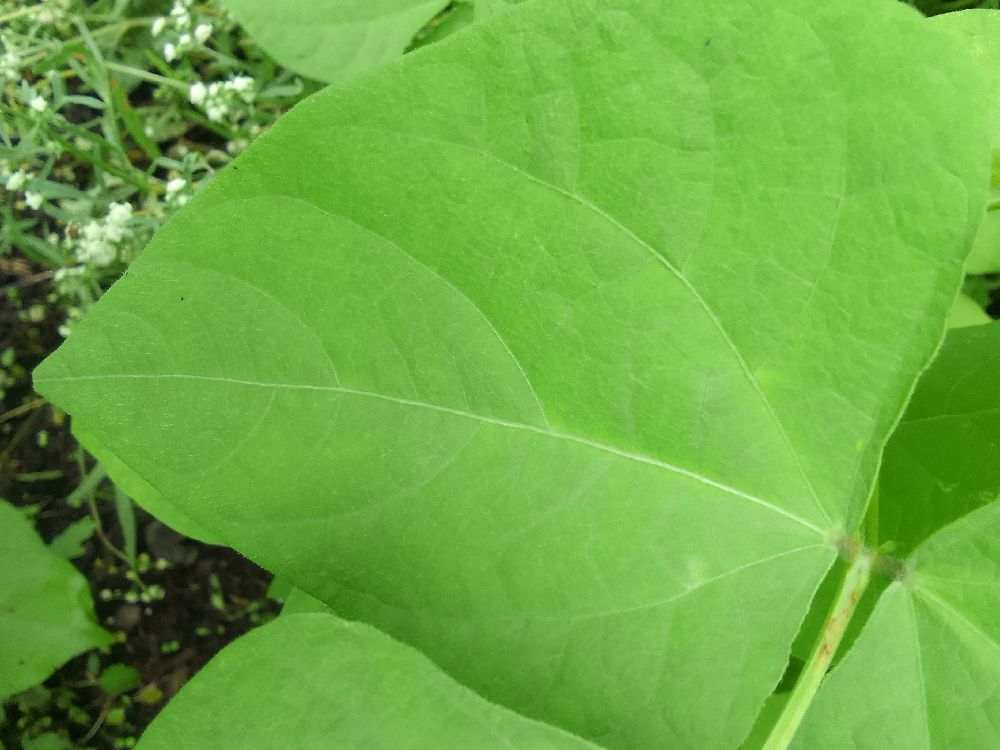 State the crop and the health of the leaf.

common bean, healthy
